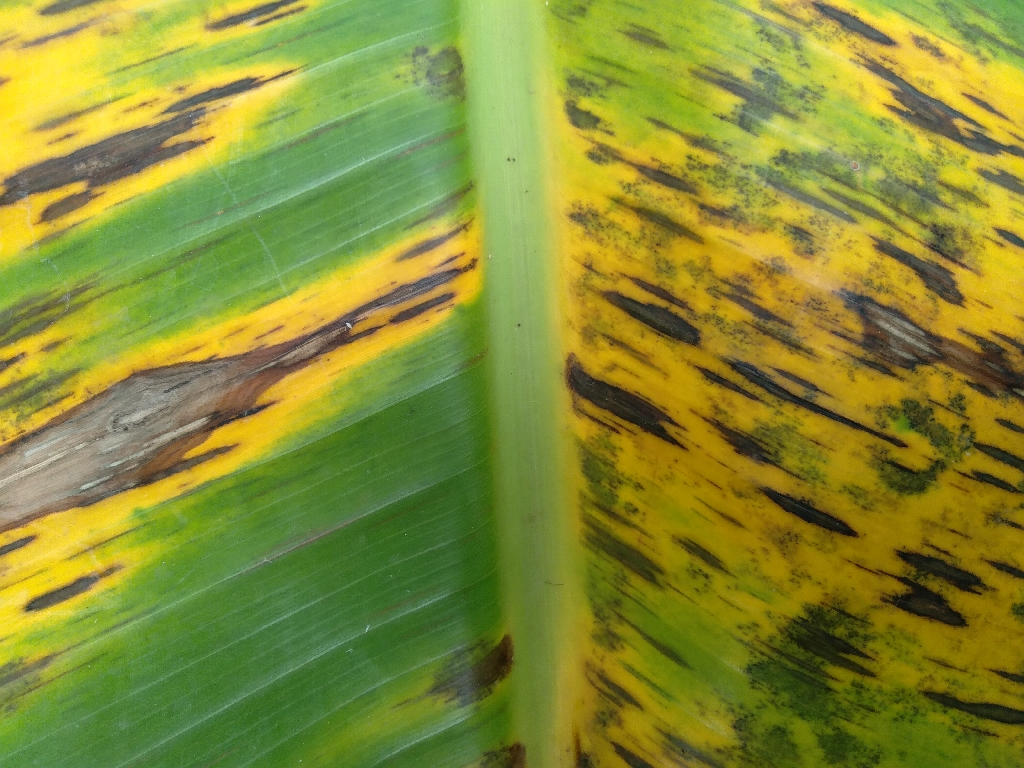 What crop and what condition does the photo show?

banana, black sigatoka
